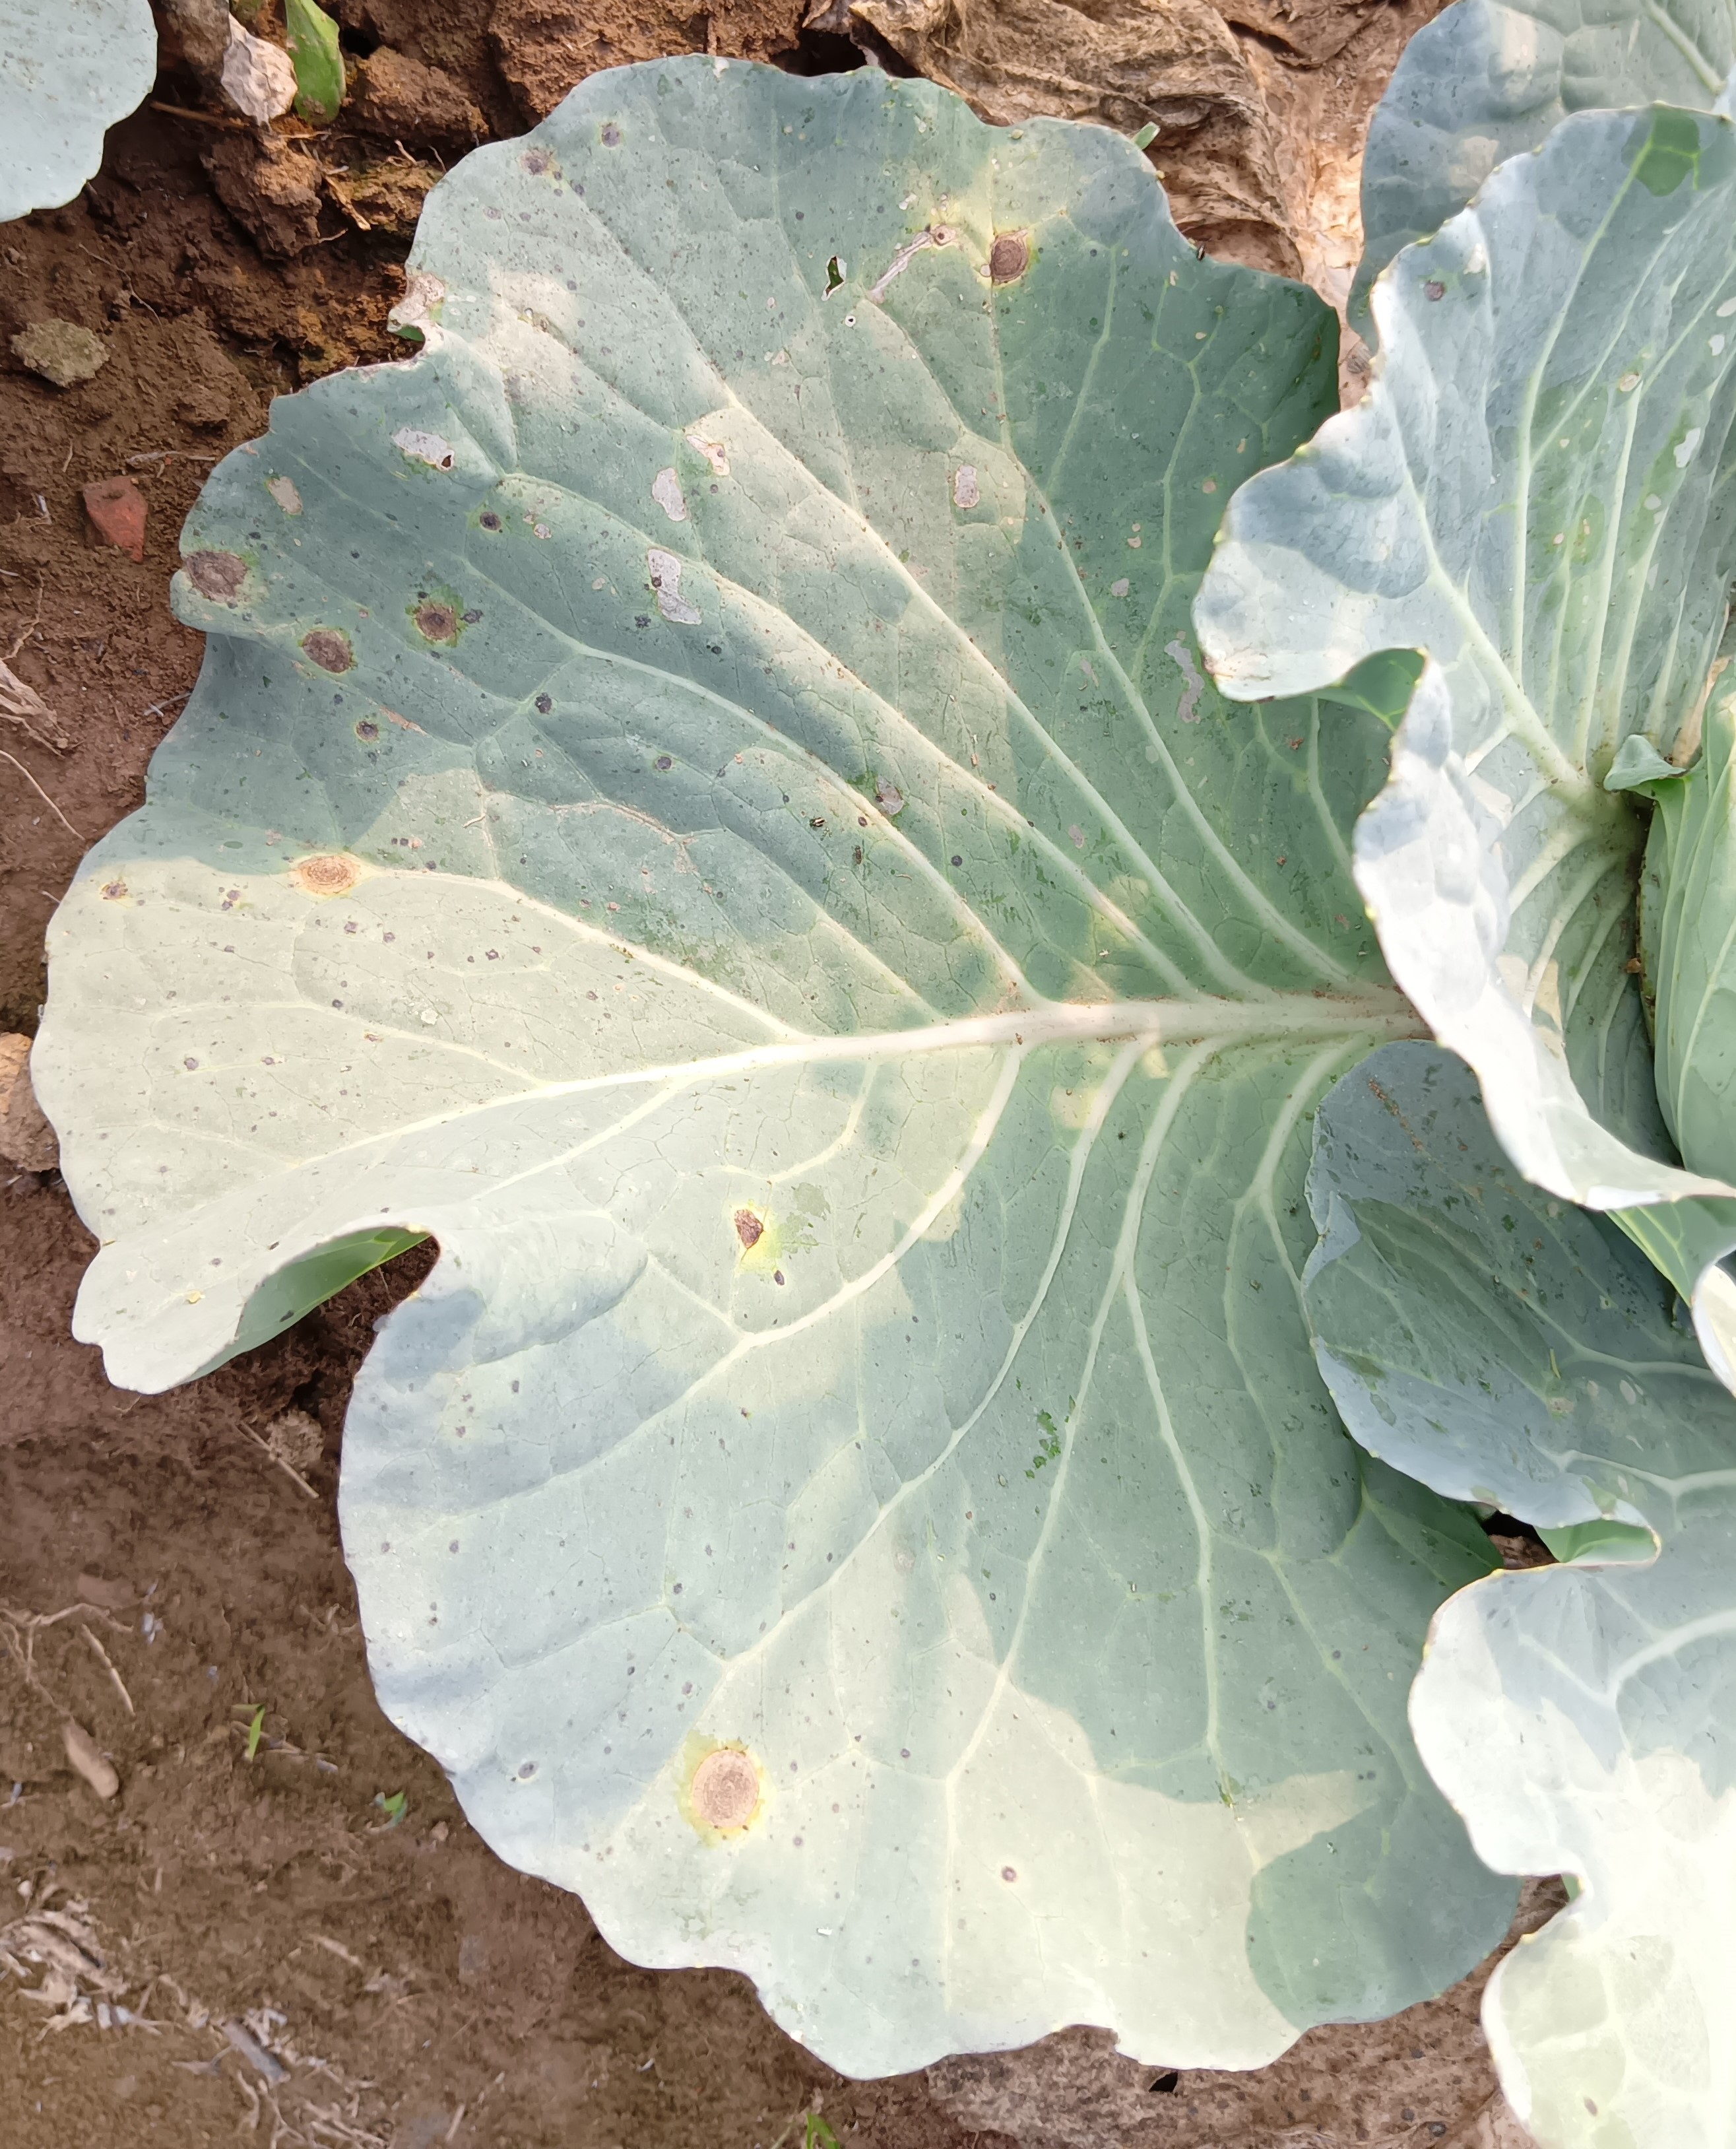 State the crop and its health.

cabbage, alternaria
